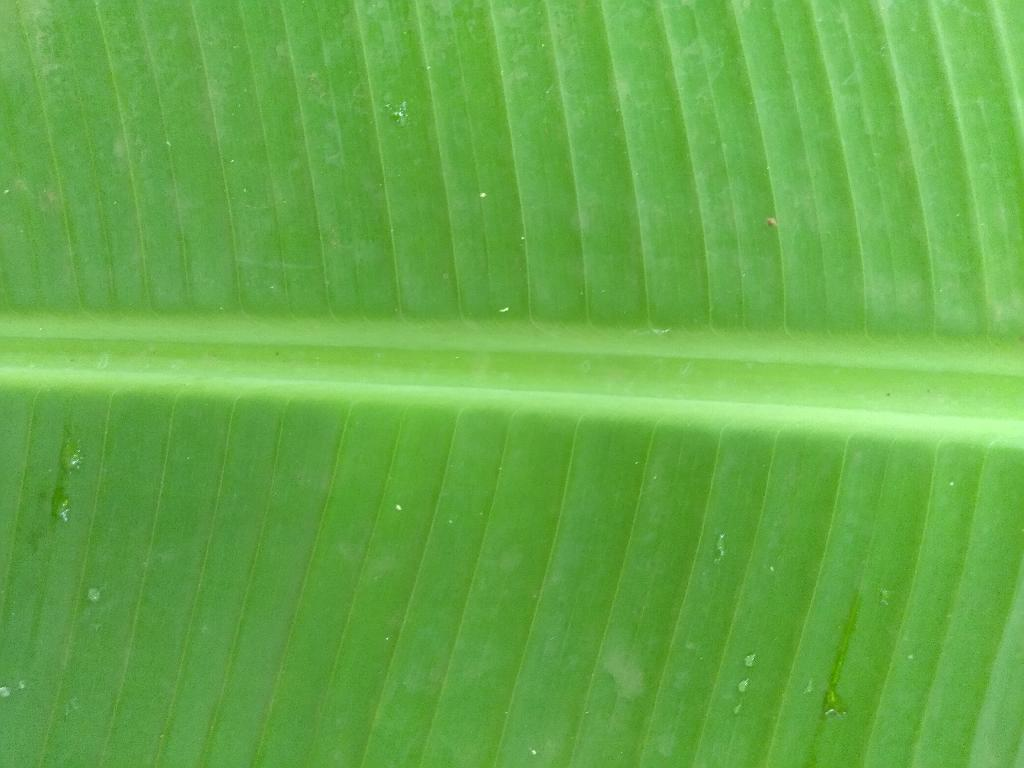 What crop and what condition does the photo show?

banana, healthy
